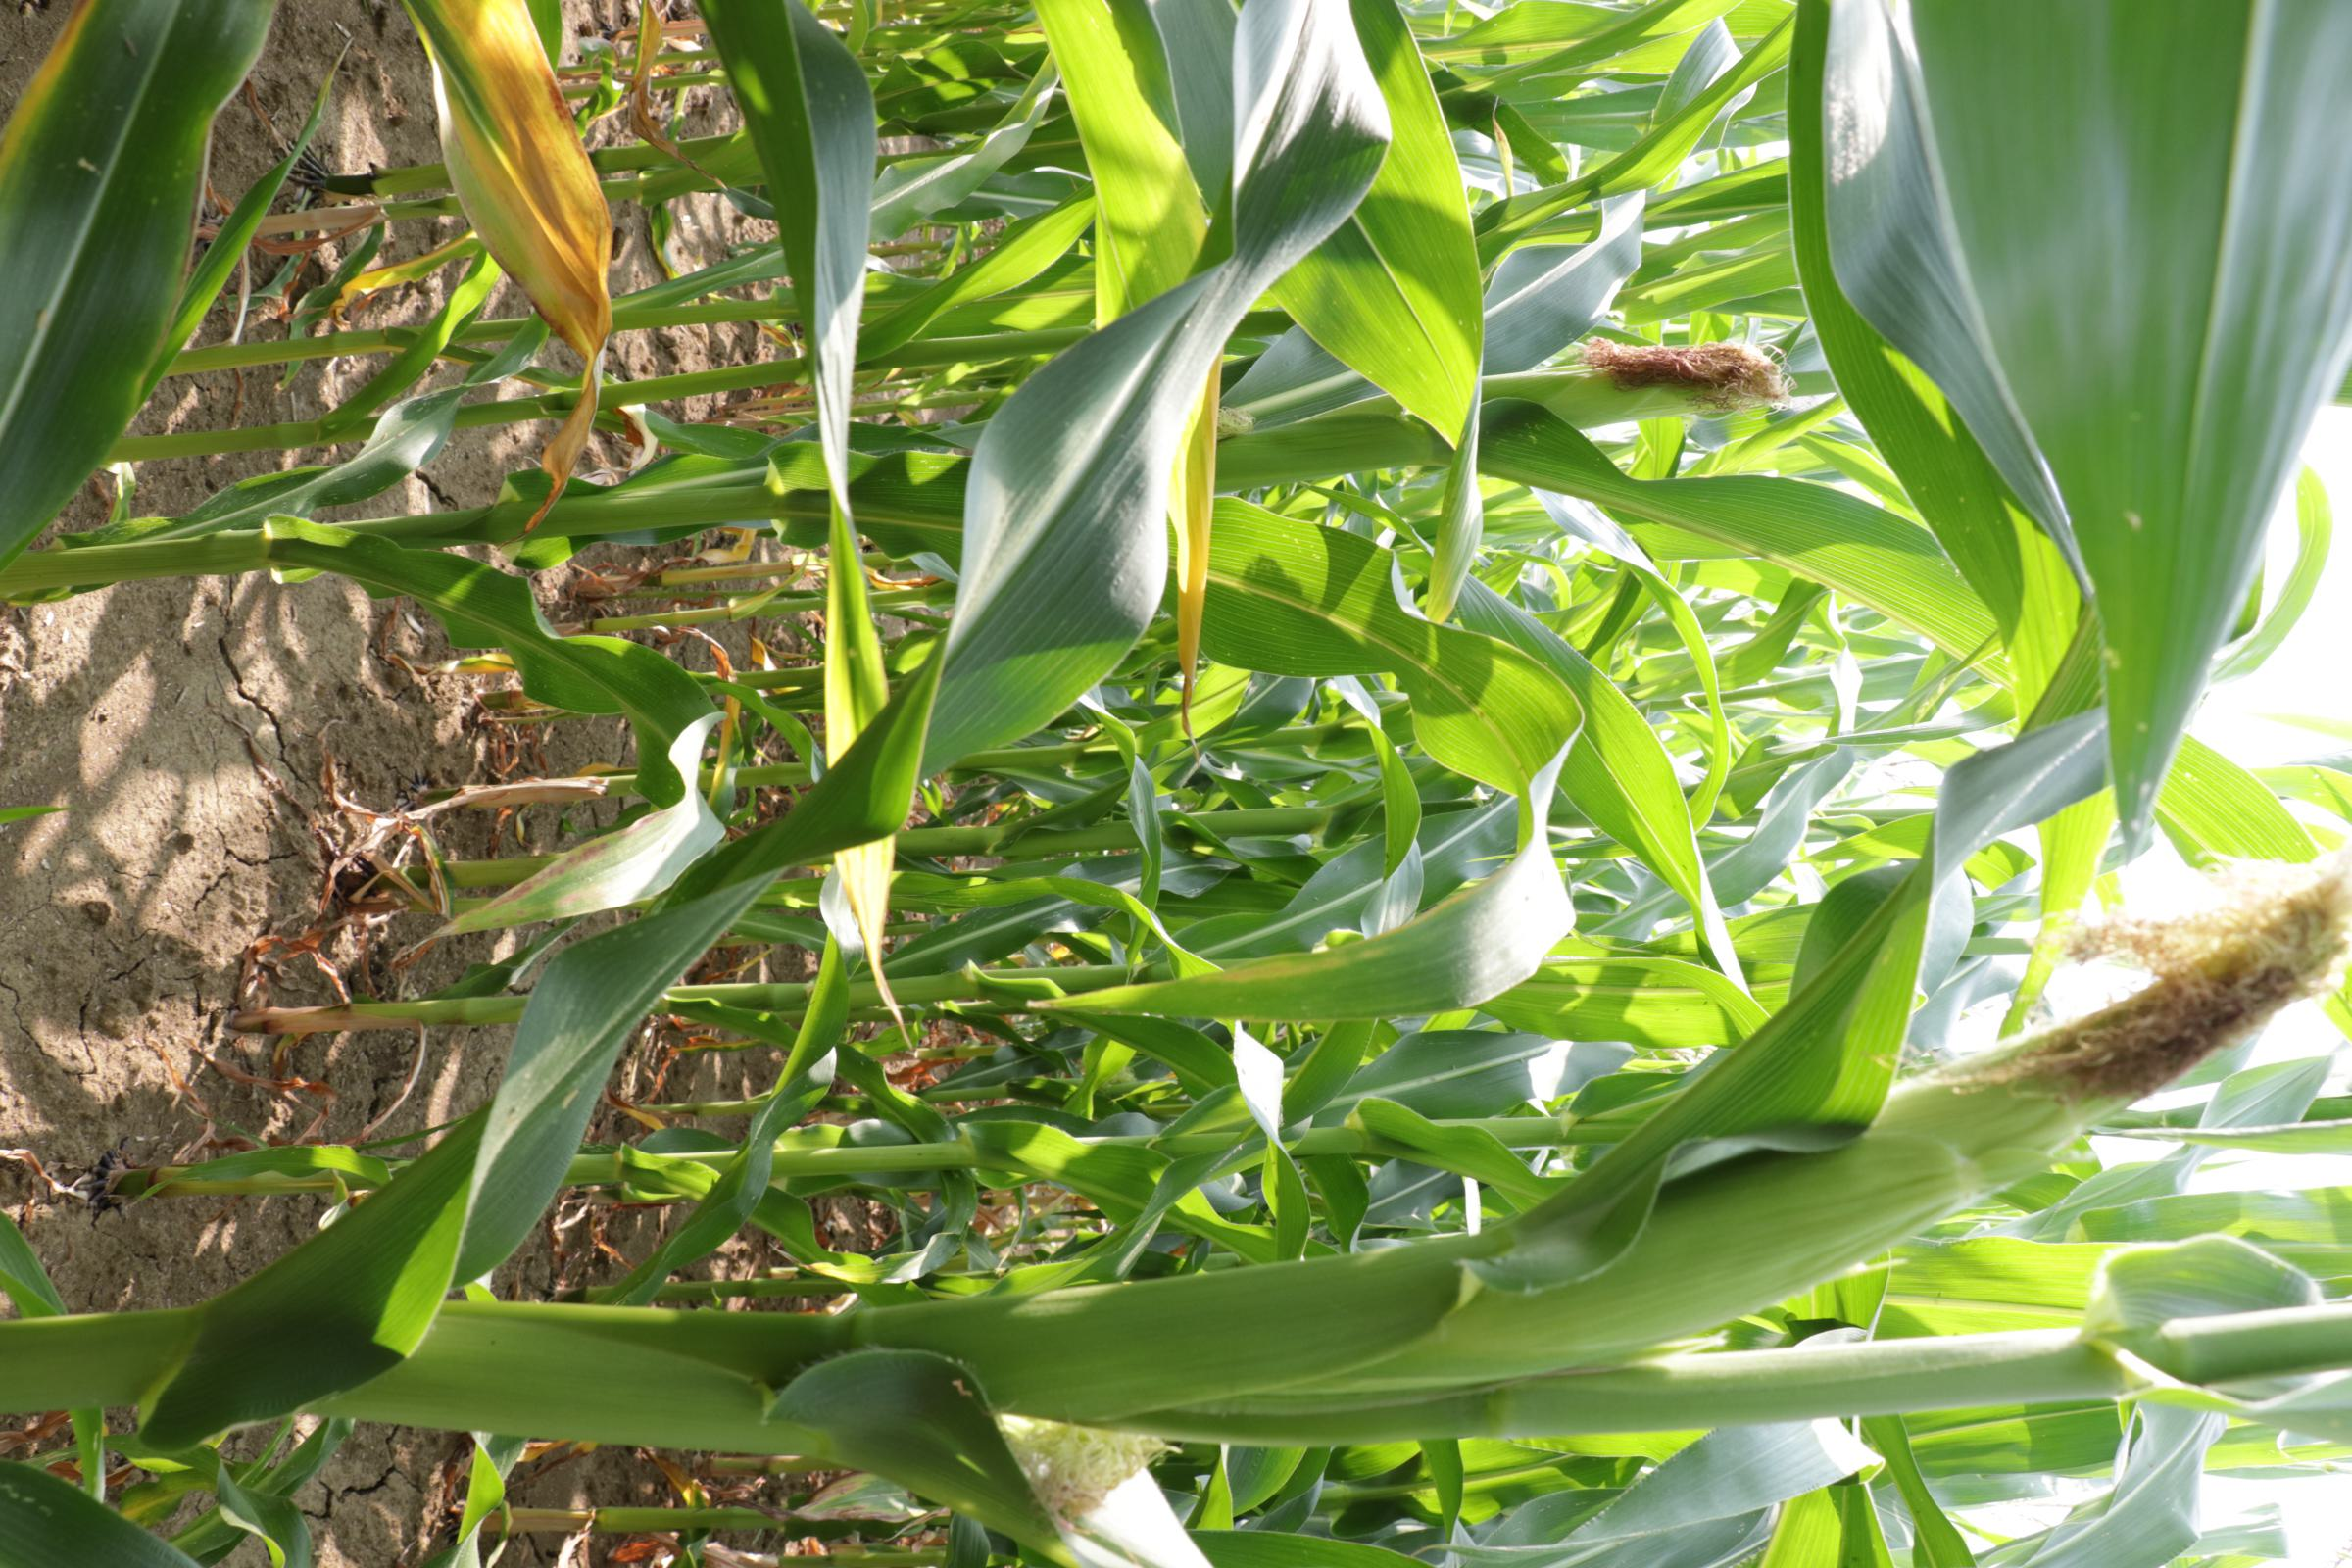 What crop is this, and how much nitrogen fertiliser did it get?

maize, reduced nitrogen fertilisation
